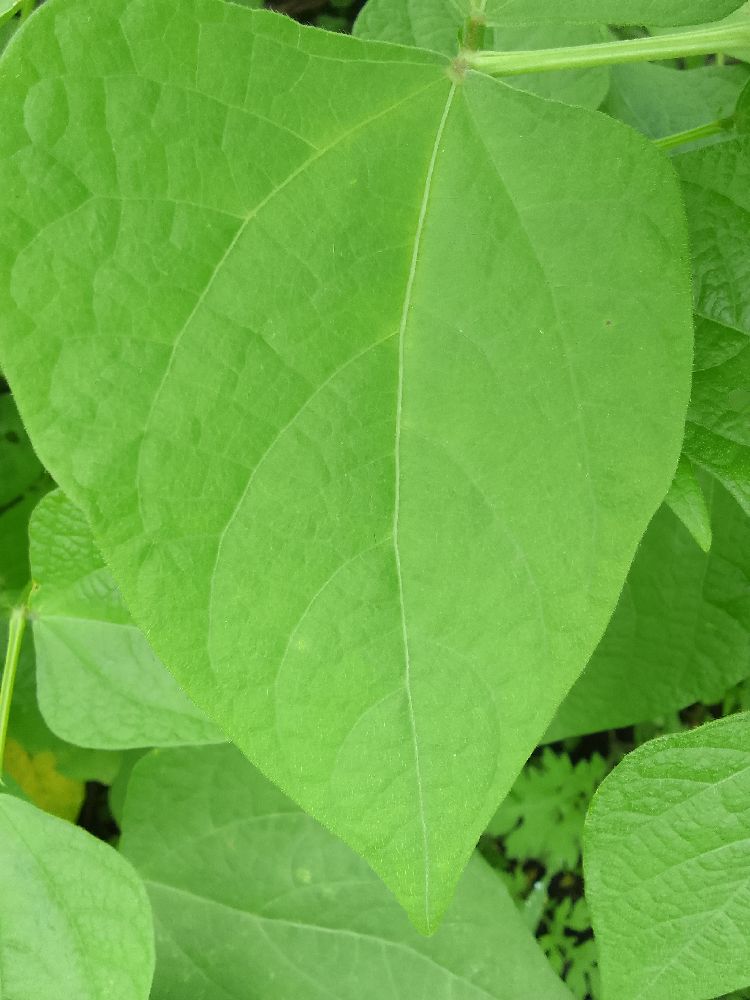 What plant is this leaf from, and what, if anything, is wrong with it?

common bean, healthy
